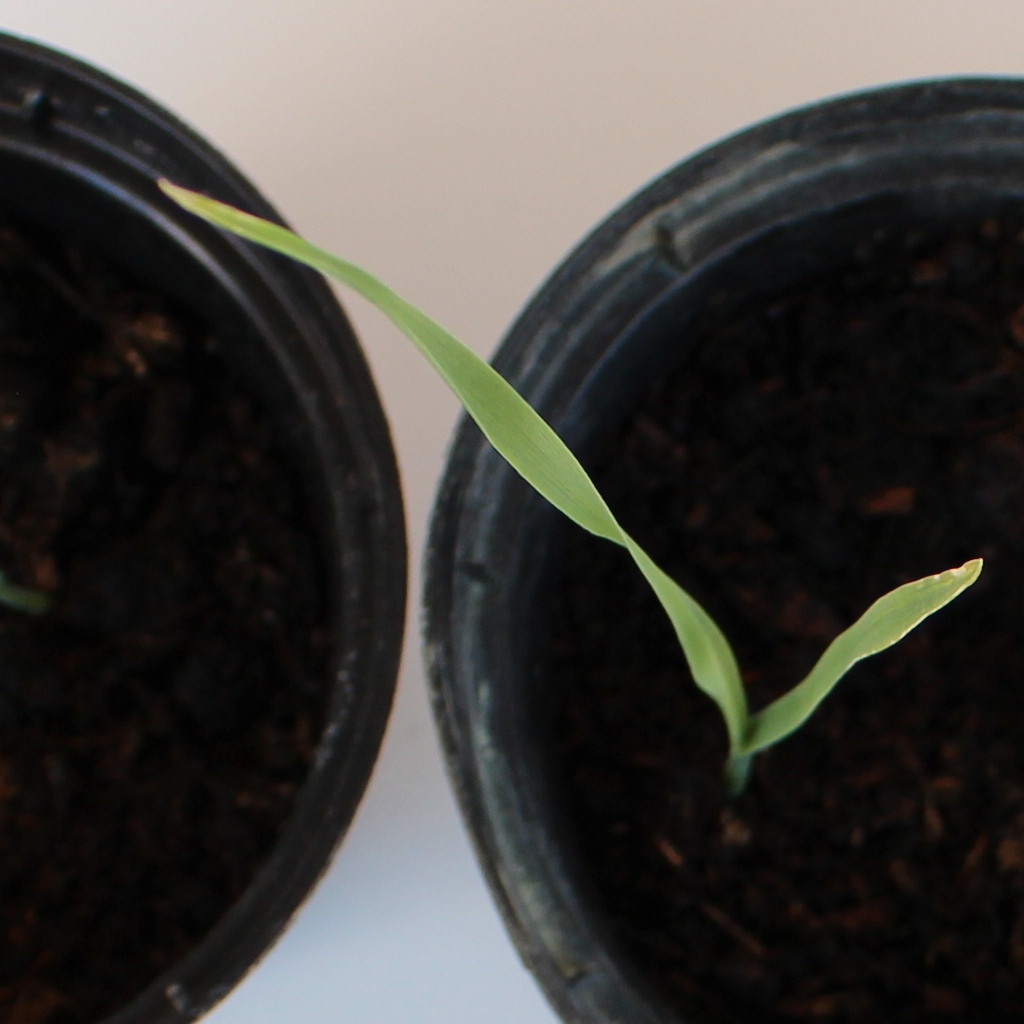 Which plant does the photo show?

Avena sterilis
